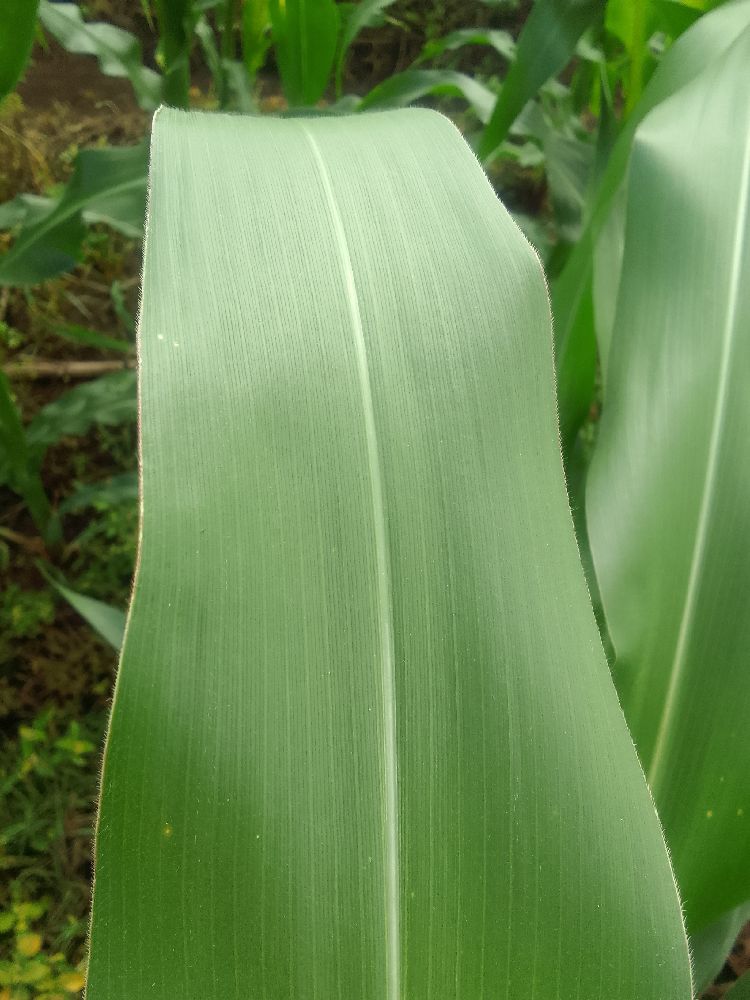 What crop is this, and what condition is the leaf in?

maize, healthy
